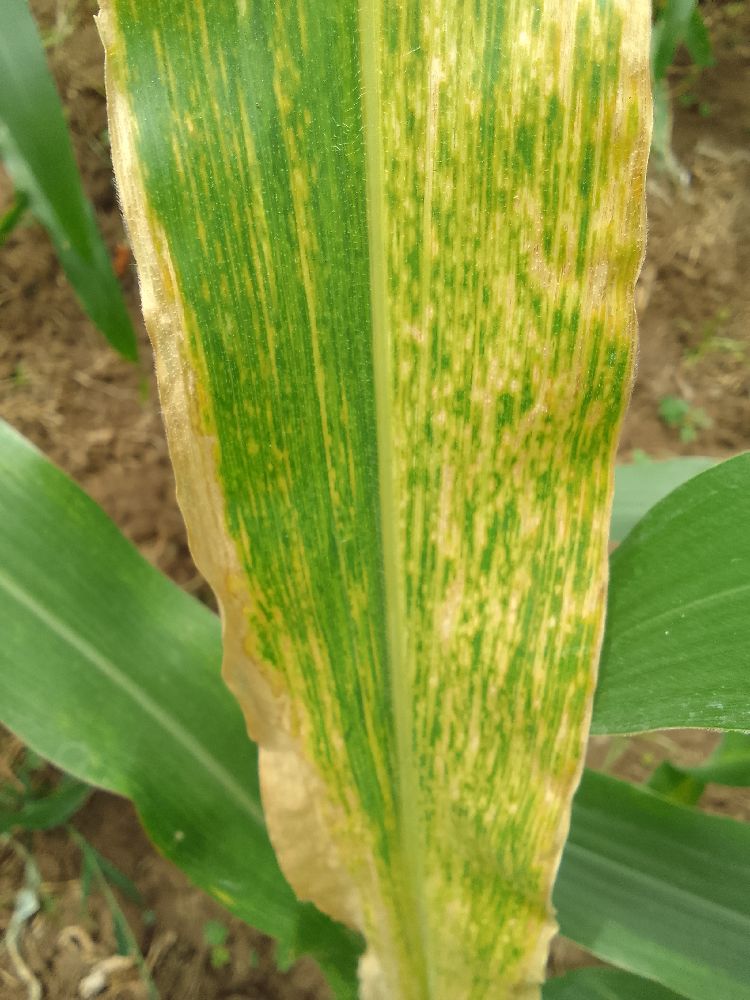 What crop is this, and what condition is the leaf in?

maize, maize lethal necrosis
